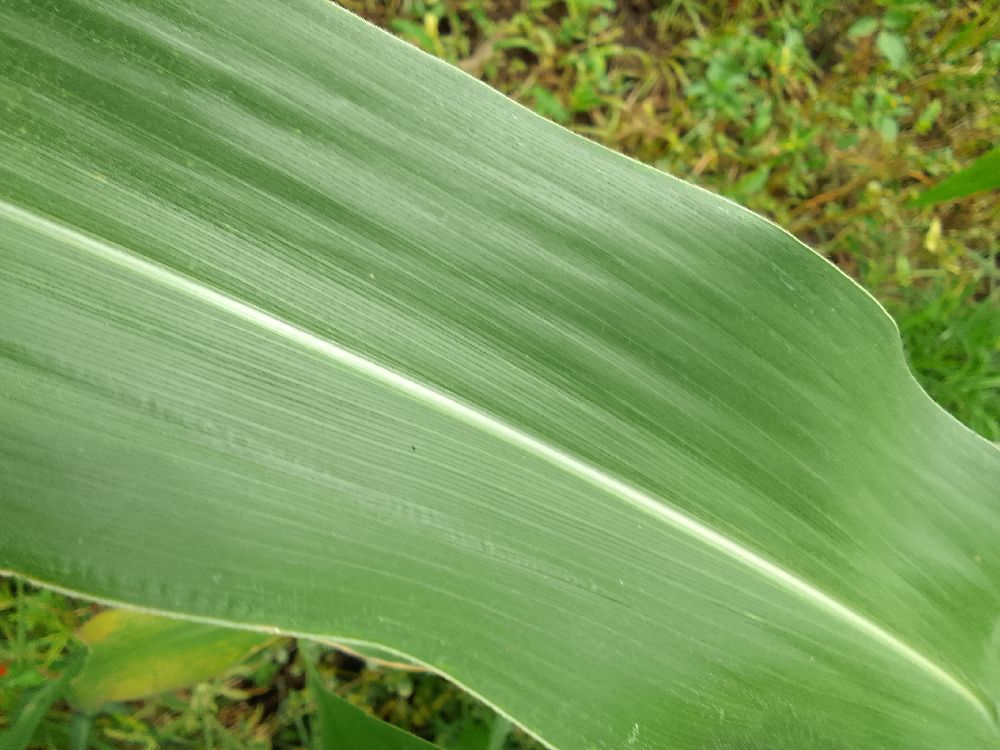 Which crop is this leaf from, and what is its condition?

maize, healthy
